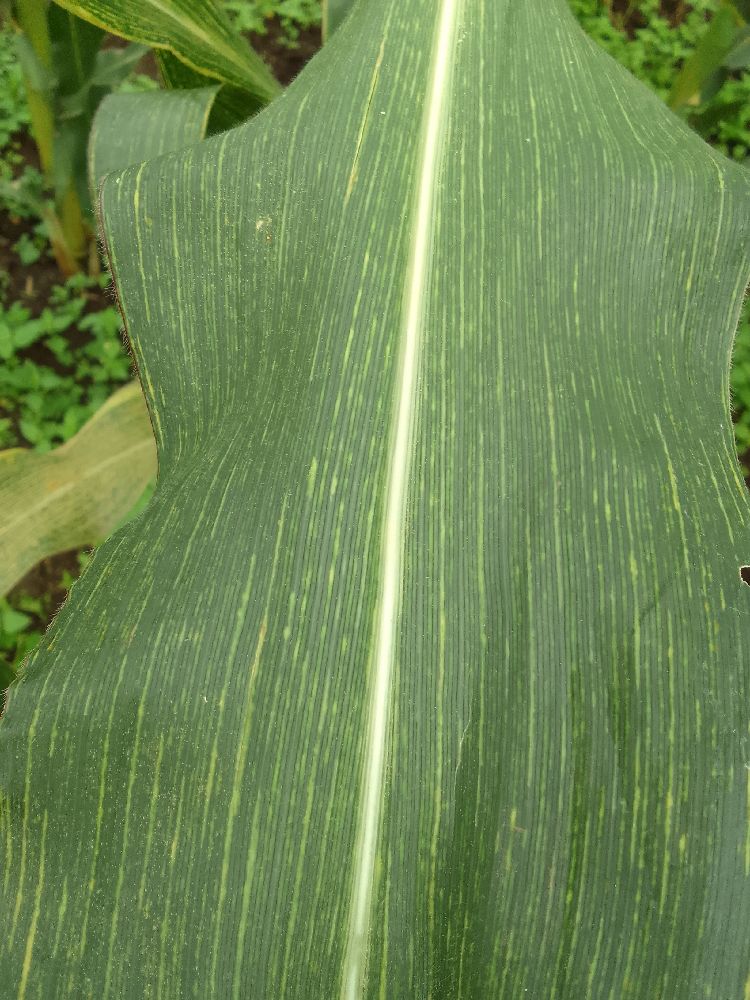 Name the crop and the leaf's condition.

maize, maize streak virus
